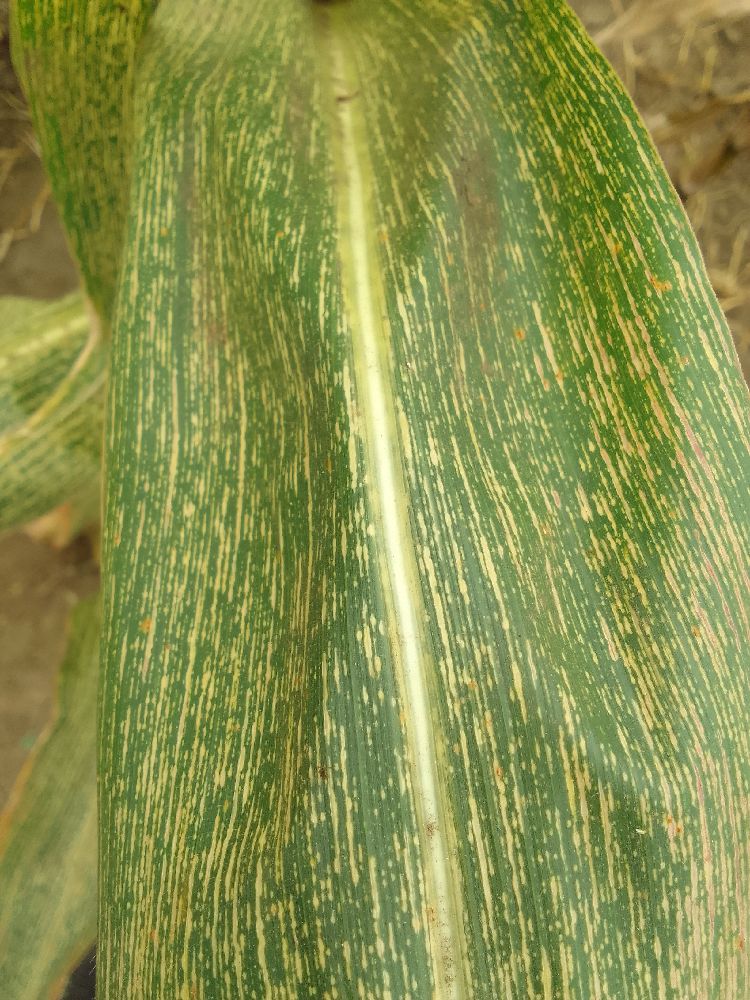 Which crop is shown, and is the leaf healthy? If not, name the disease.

maize, maize streak virus
